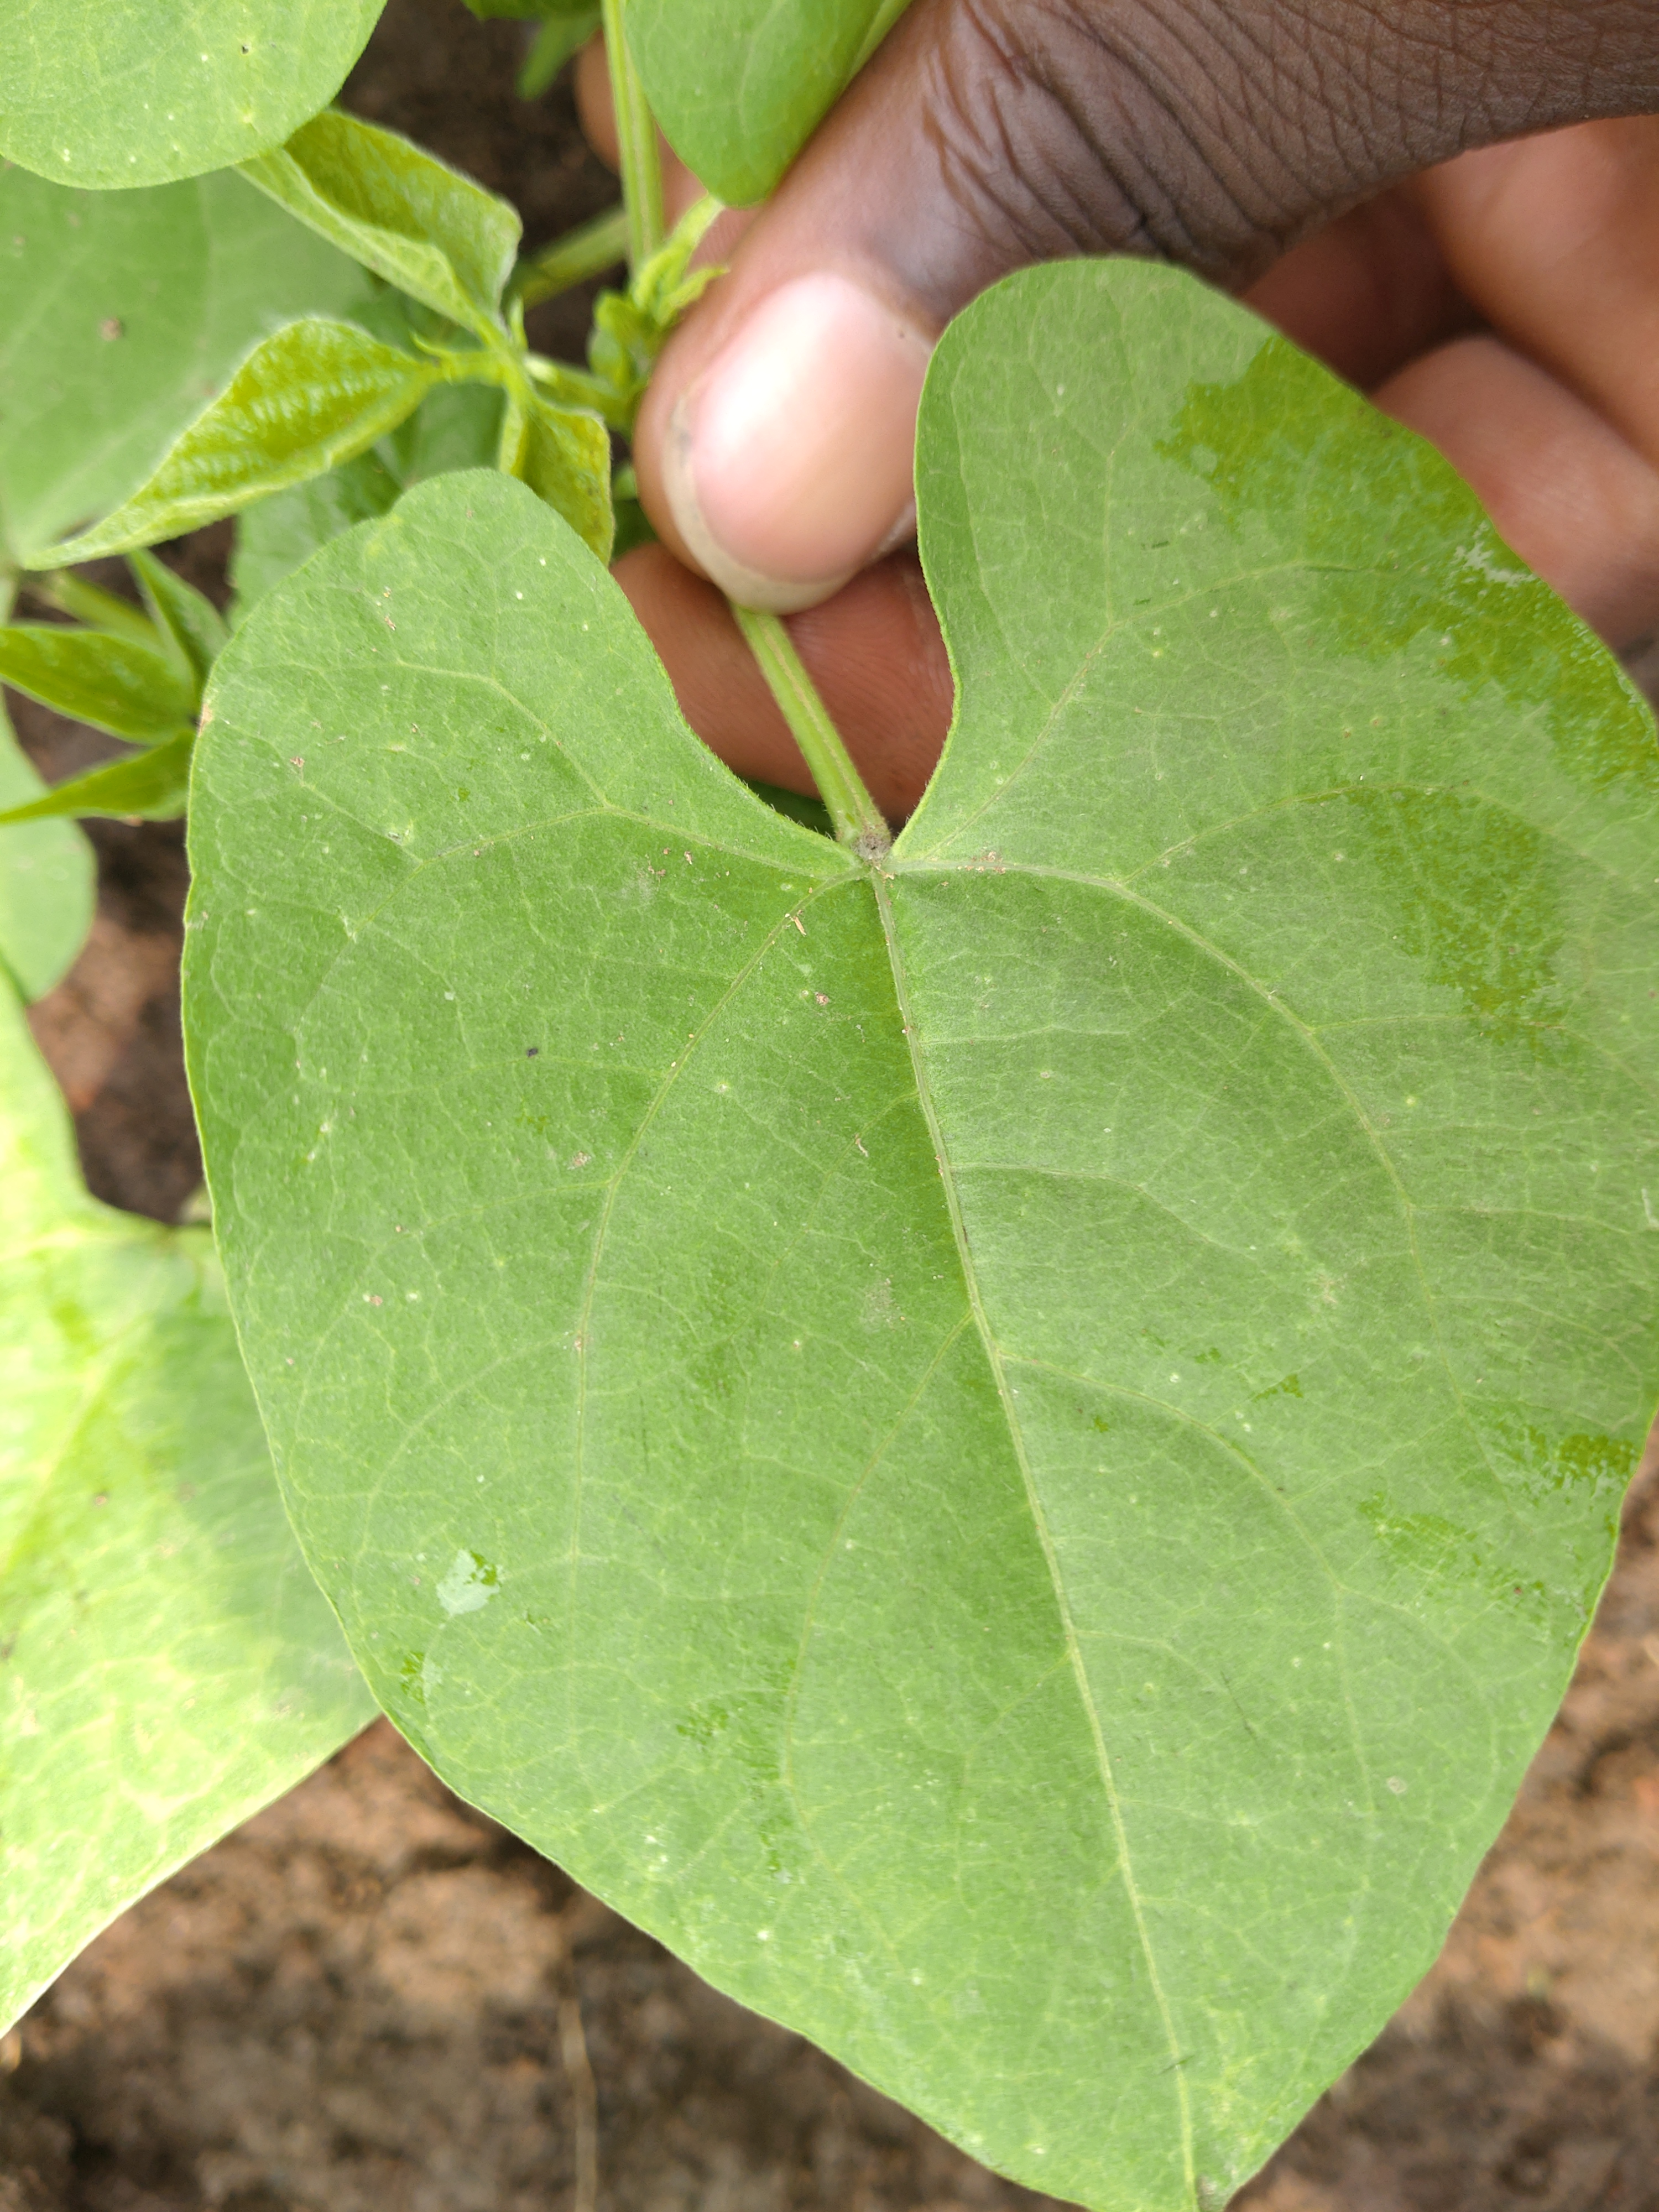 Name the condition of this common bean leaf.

healthy
